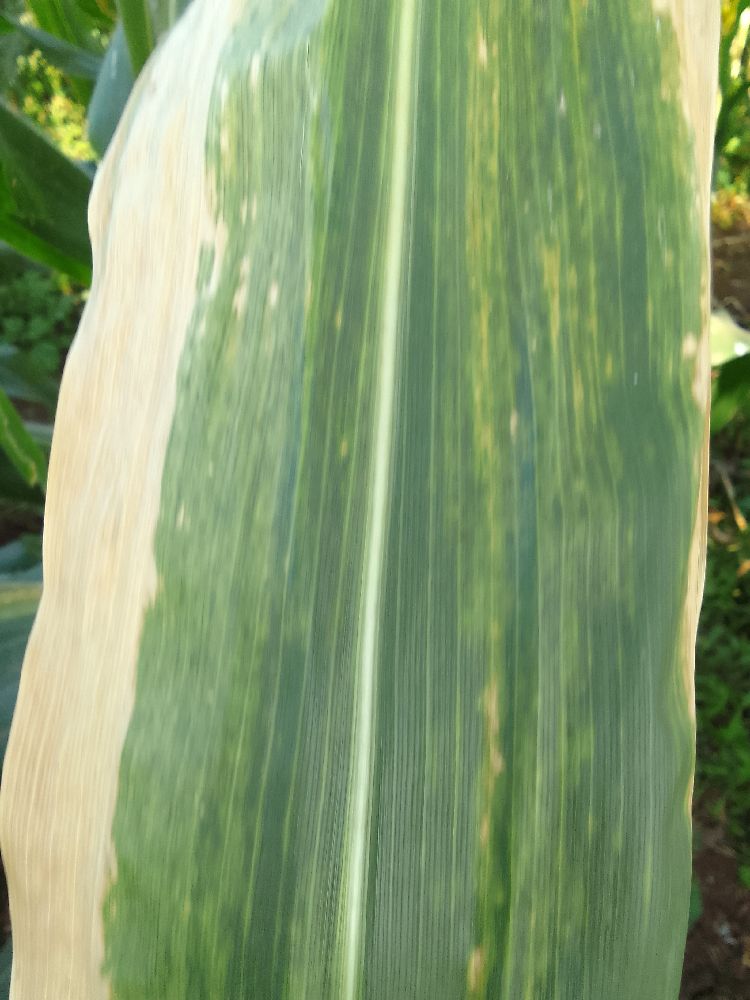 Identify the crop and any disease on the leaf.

maize, maize lethal necrosis
